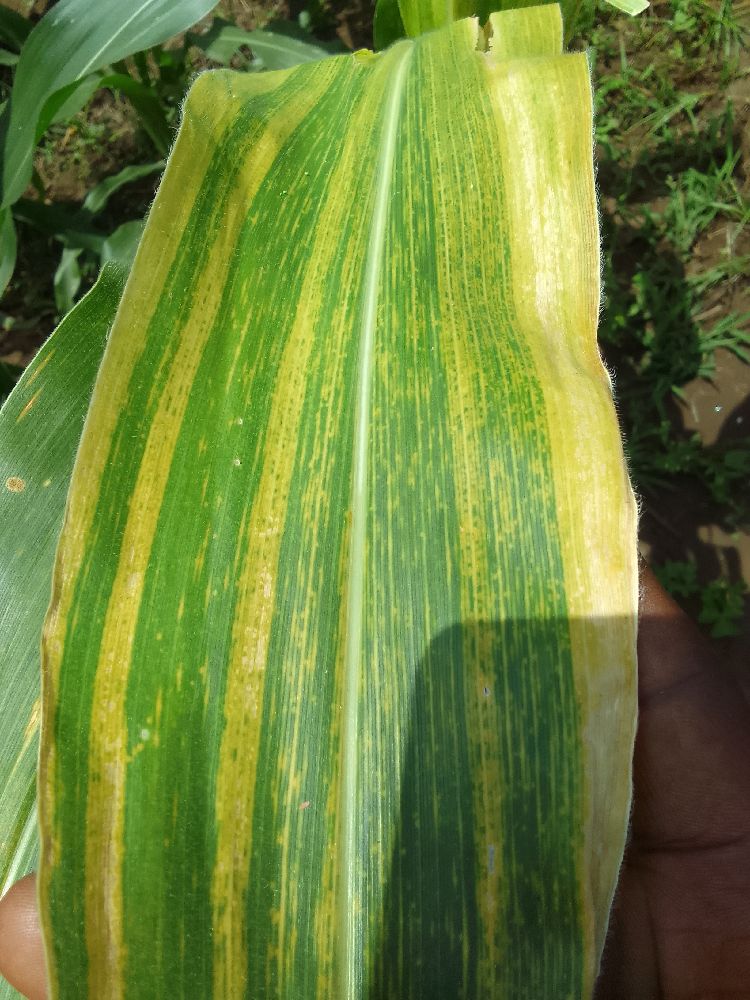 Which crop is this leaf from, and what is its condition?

maize, maize lethal necrosis
